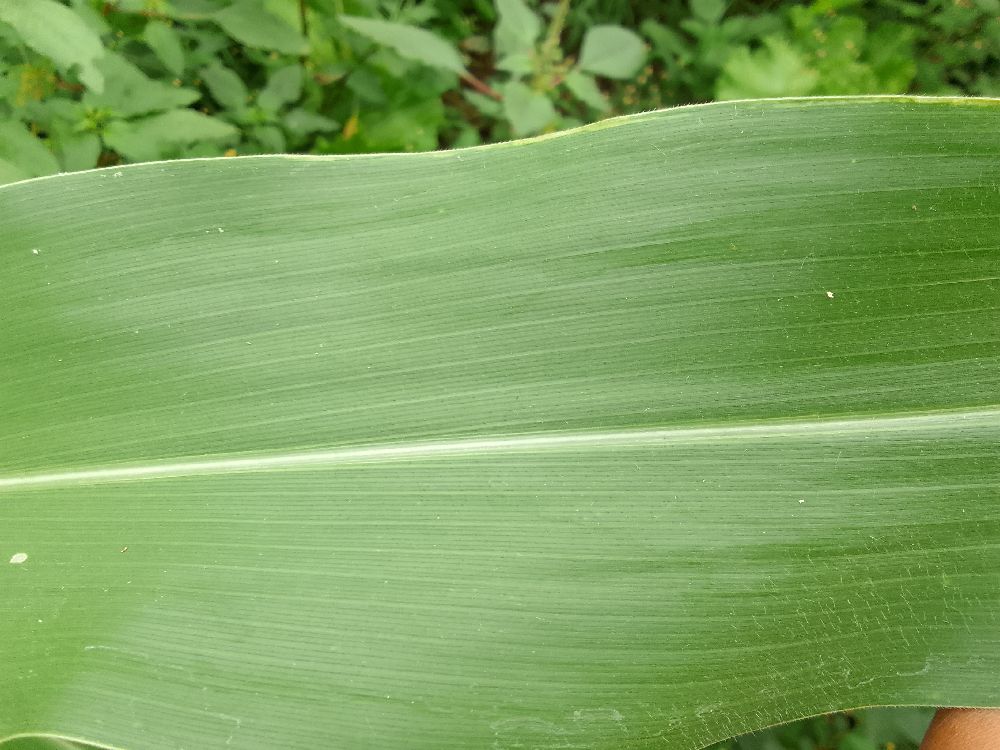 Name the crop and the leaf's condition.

maize, maize streak virus
